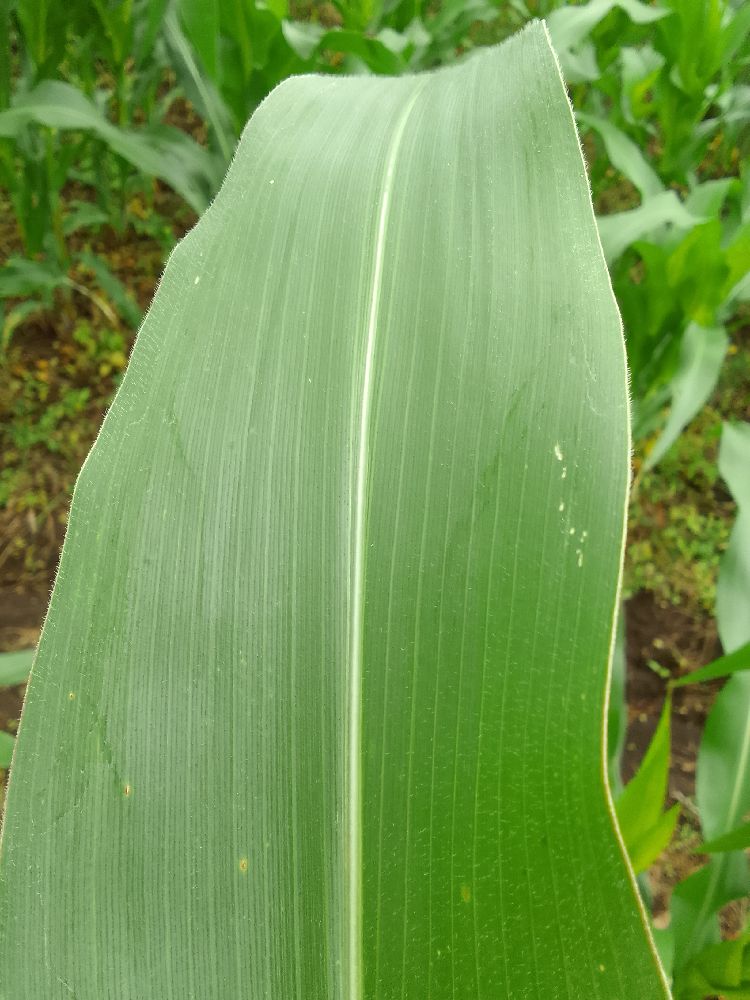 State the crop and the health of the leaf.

maize, healthy
